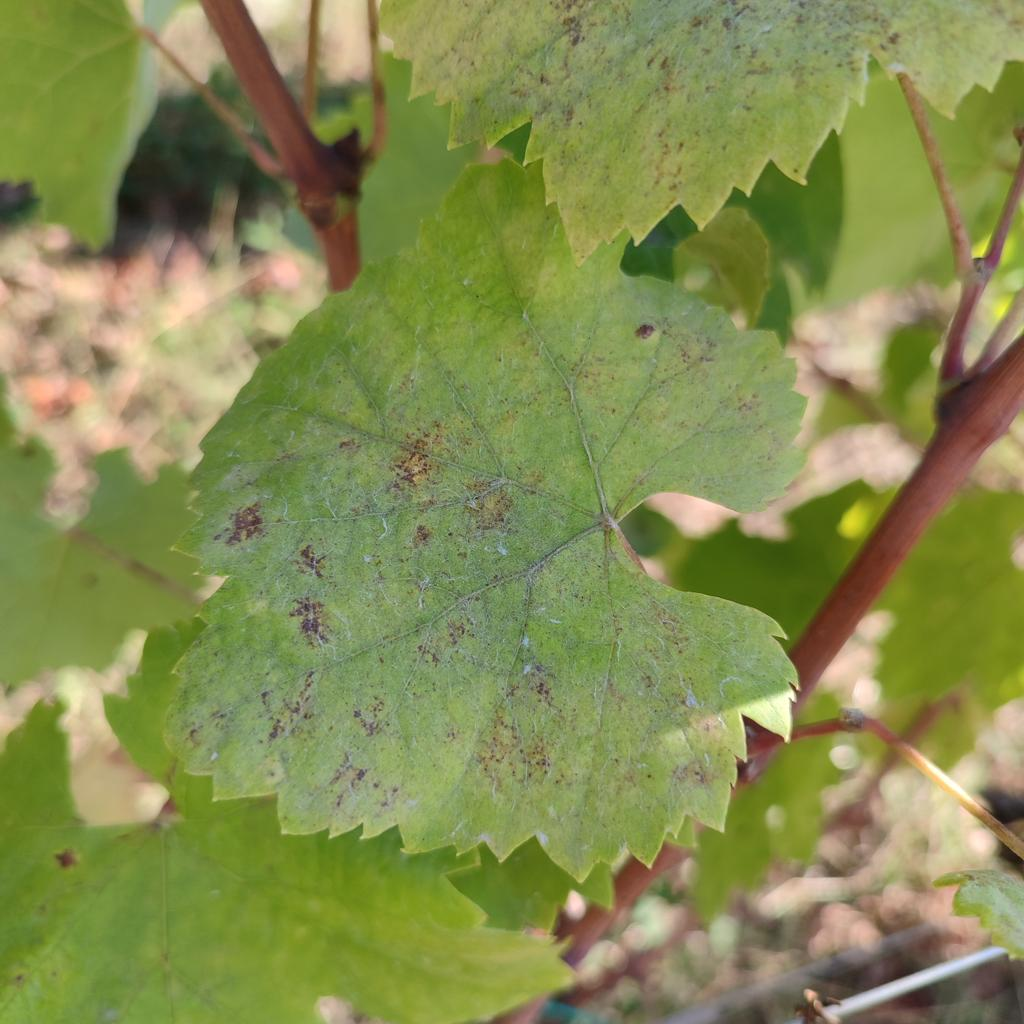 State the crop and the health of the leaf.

grapevine, powdery mildew
